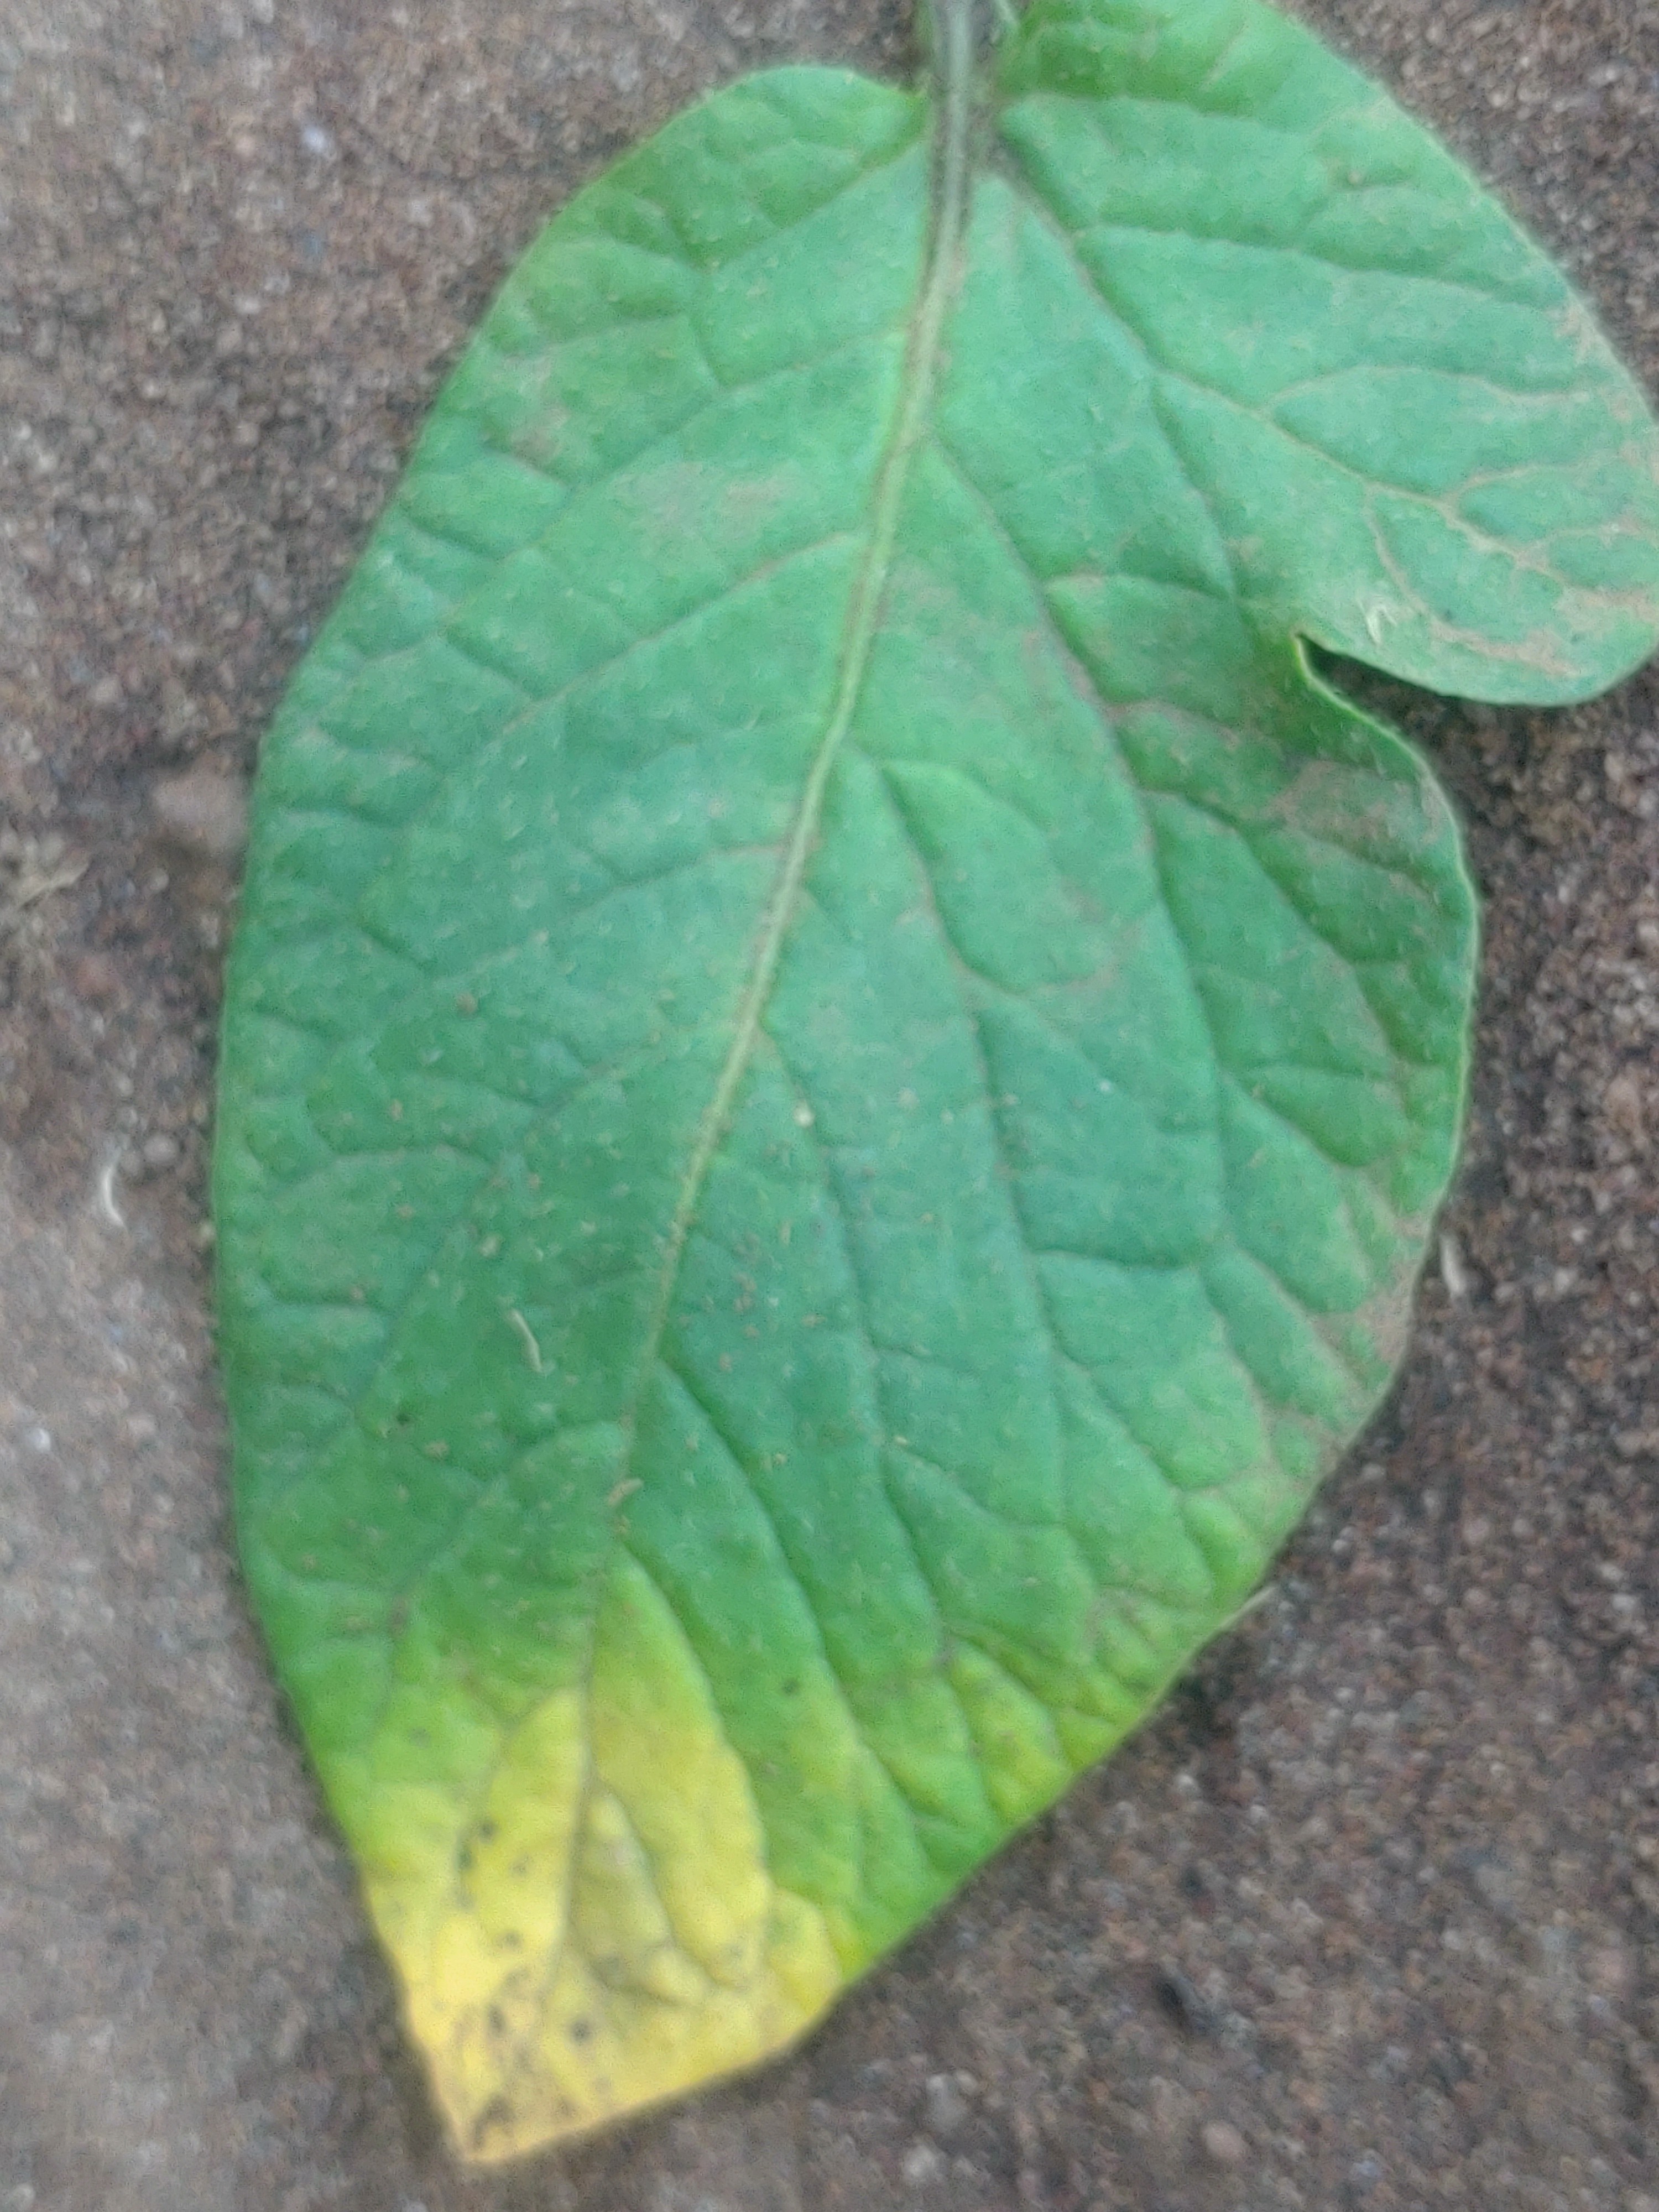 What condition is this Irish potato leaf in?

late blight
